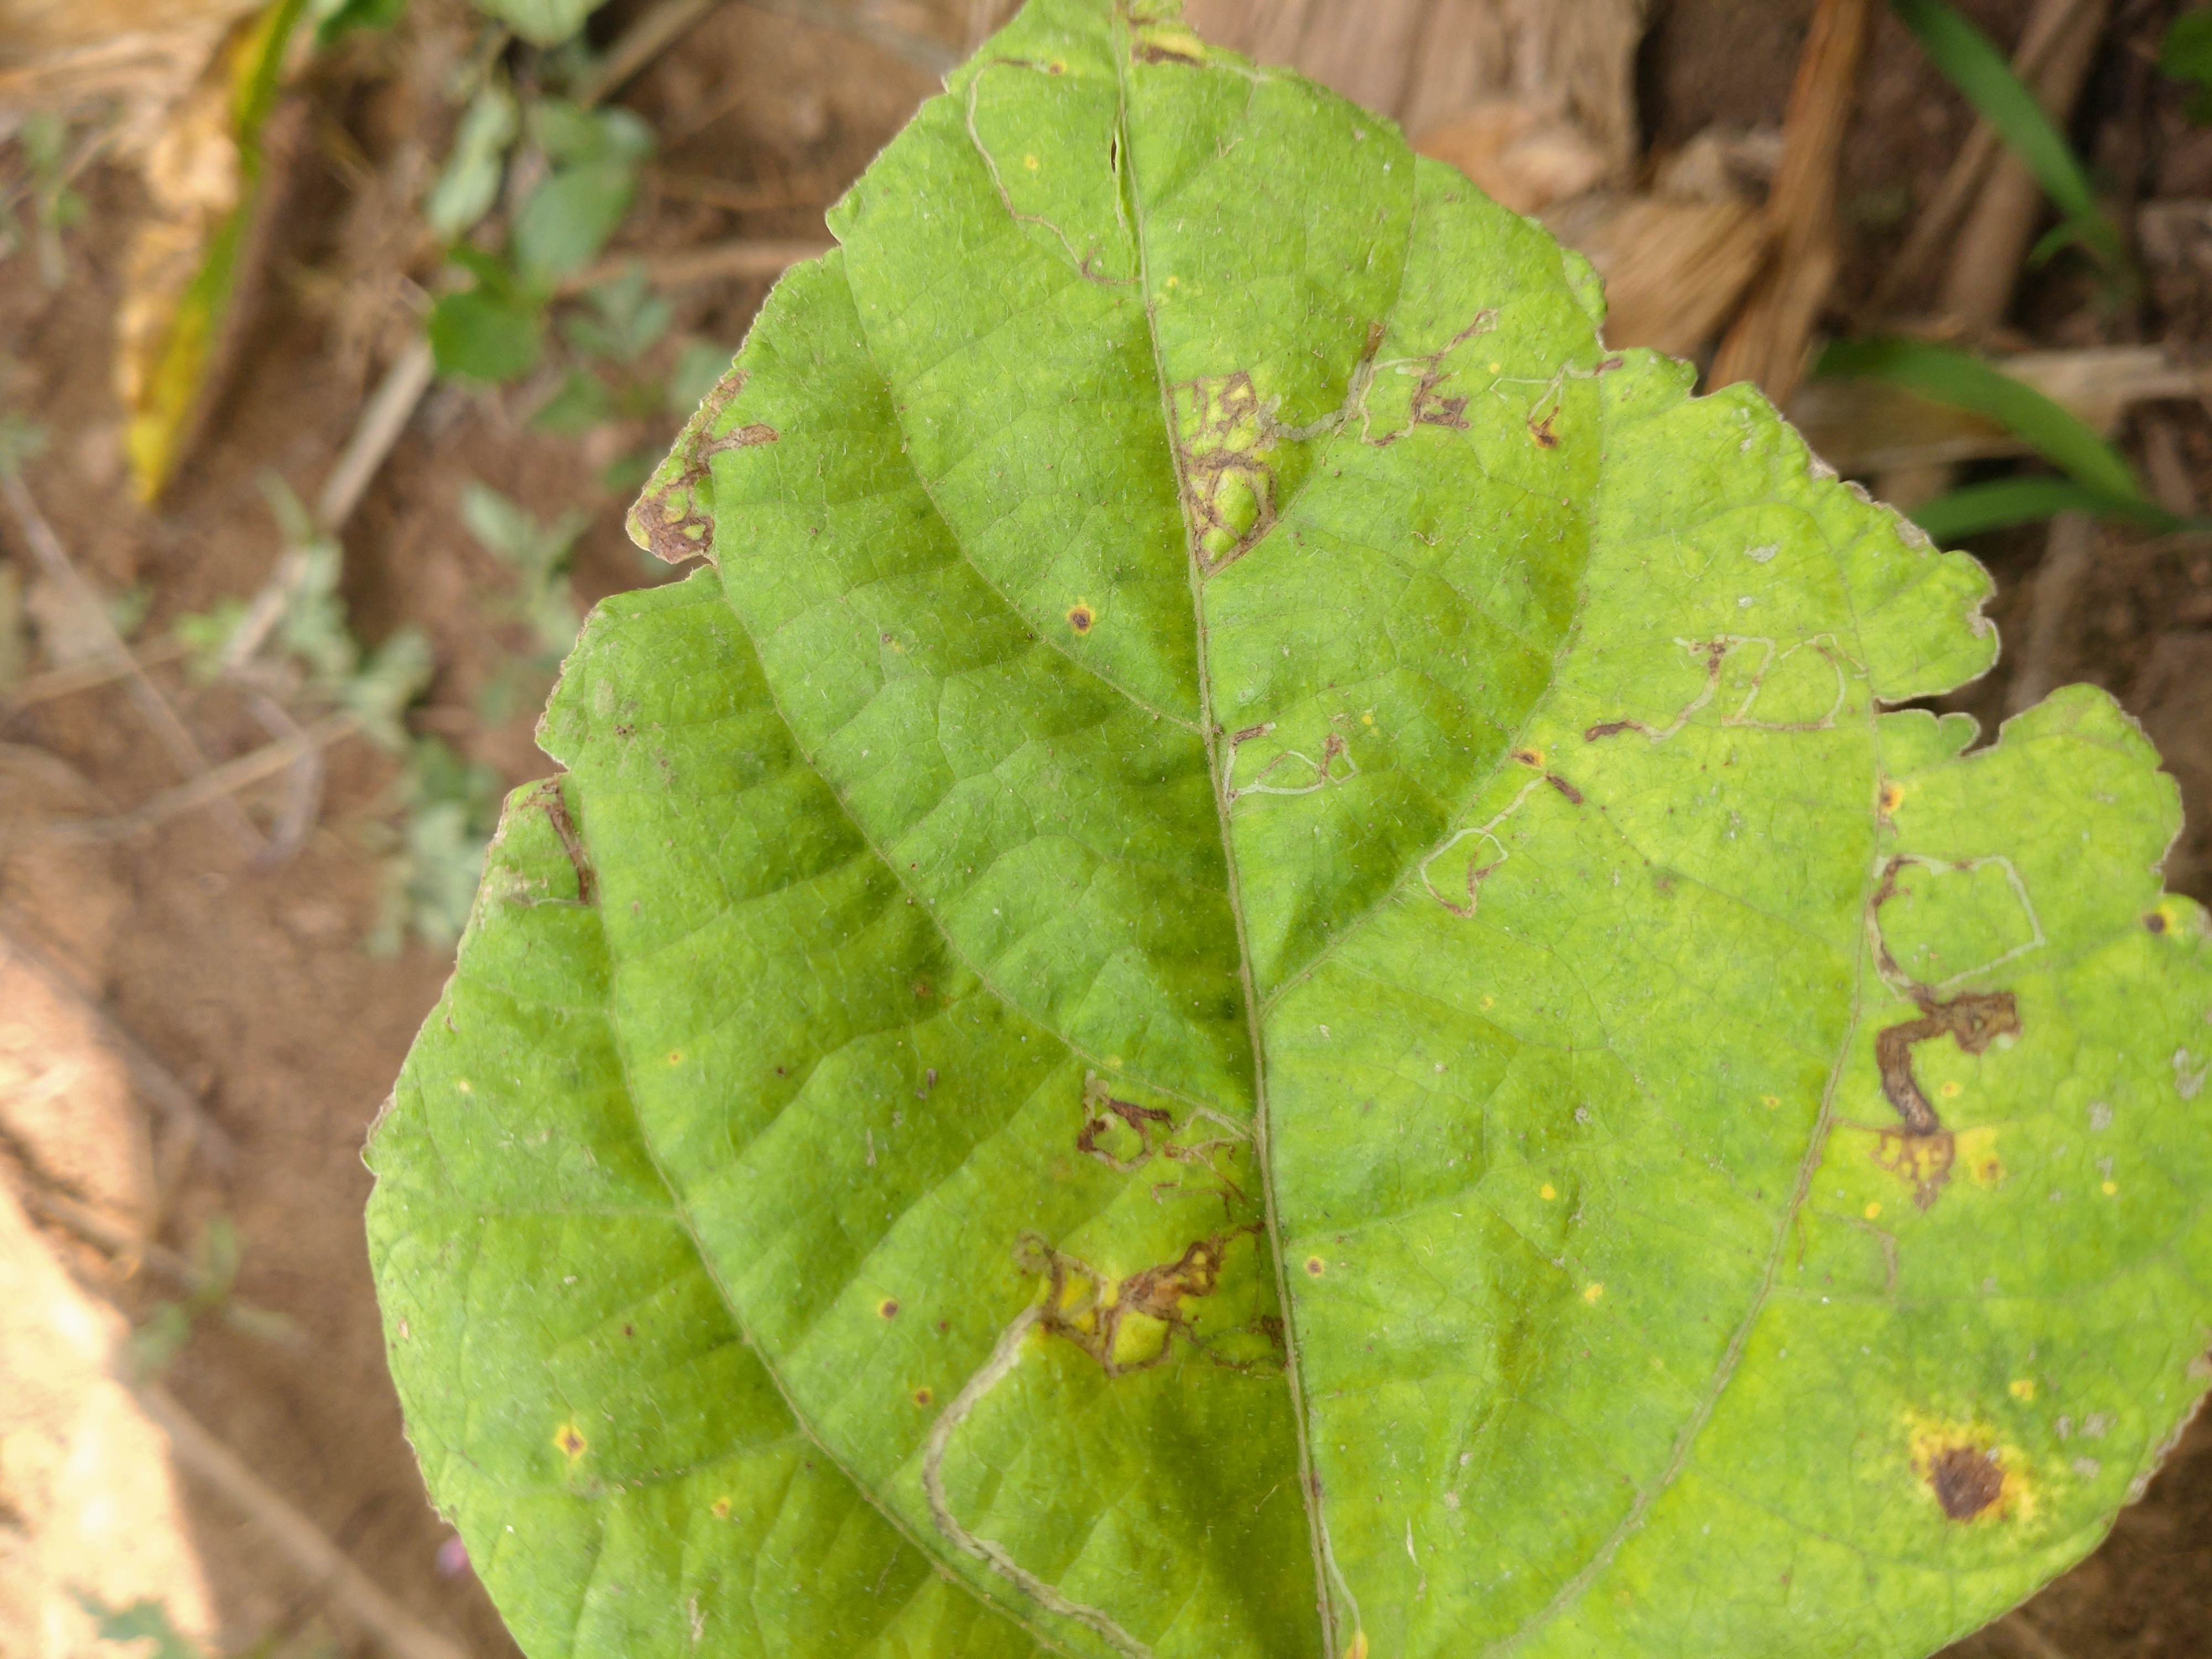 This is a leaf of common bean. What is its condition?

rust
